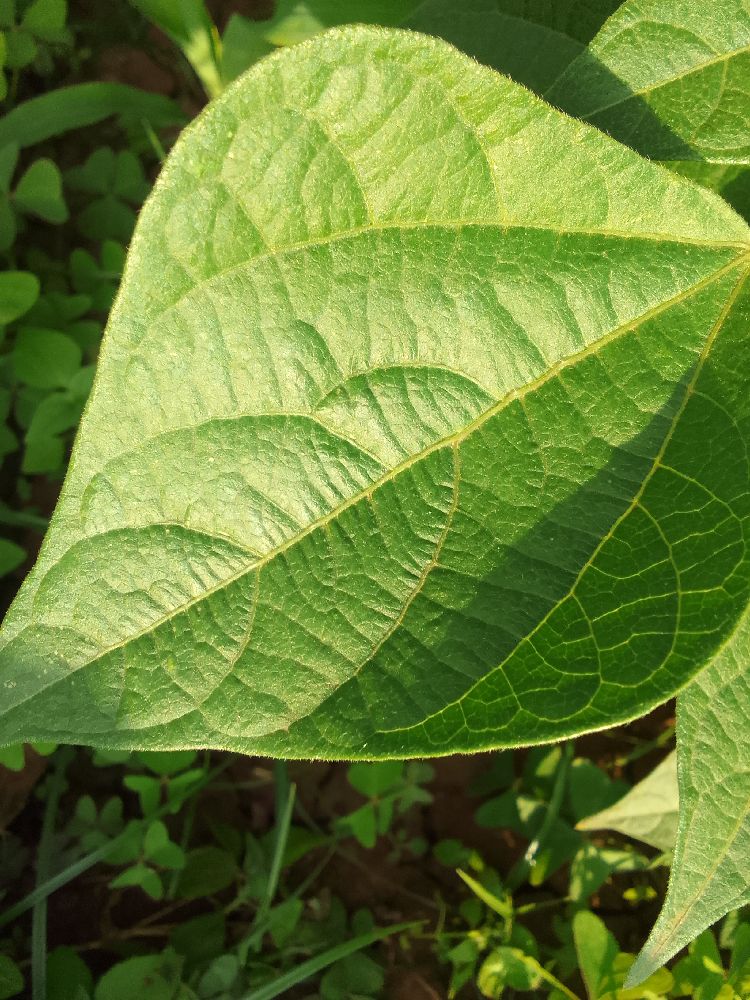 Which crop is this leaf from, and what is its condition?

common bean, healthy
